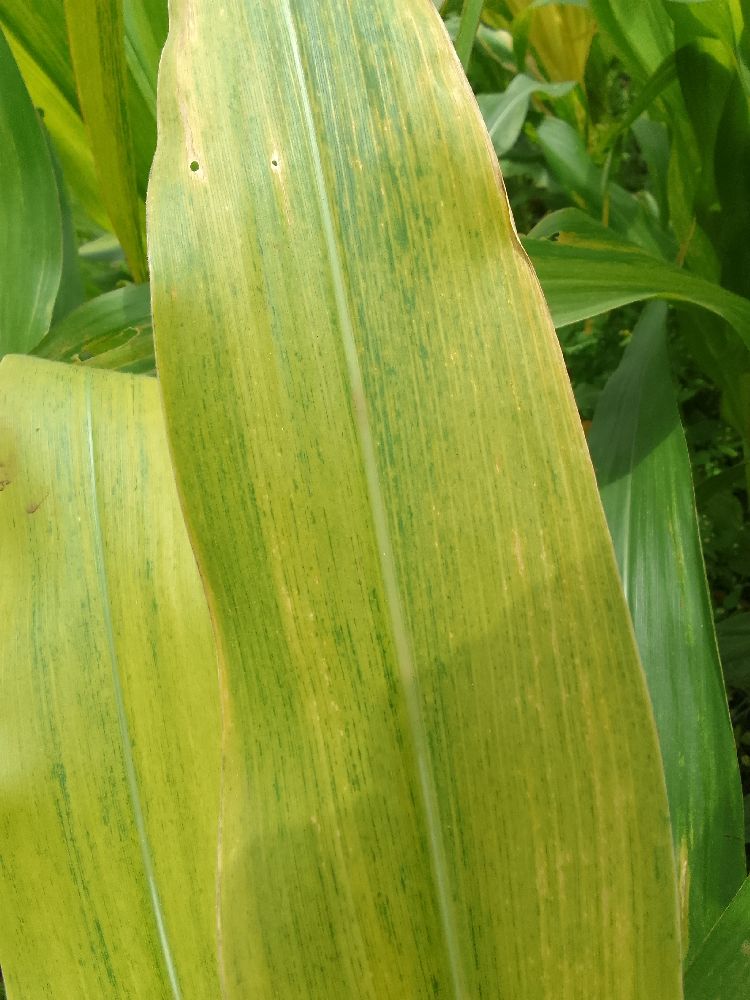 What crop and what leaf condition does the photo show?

maize, maize lethal necrosis
